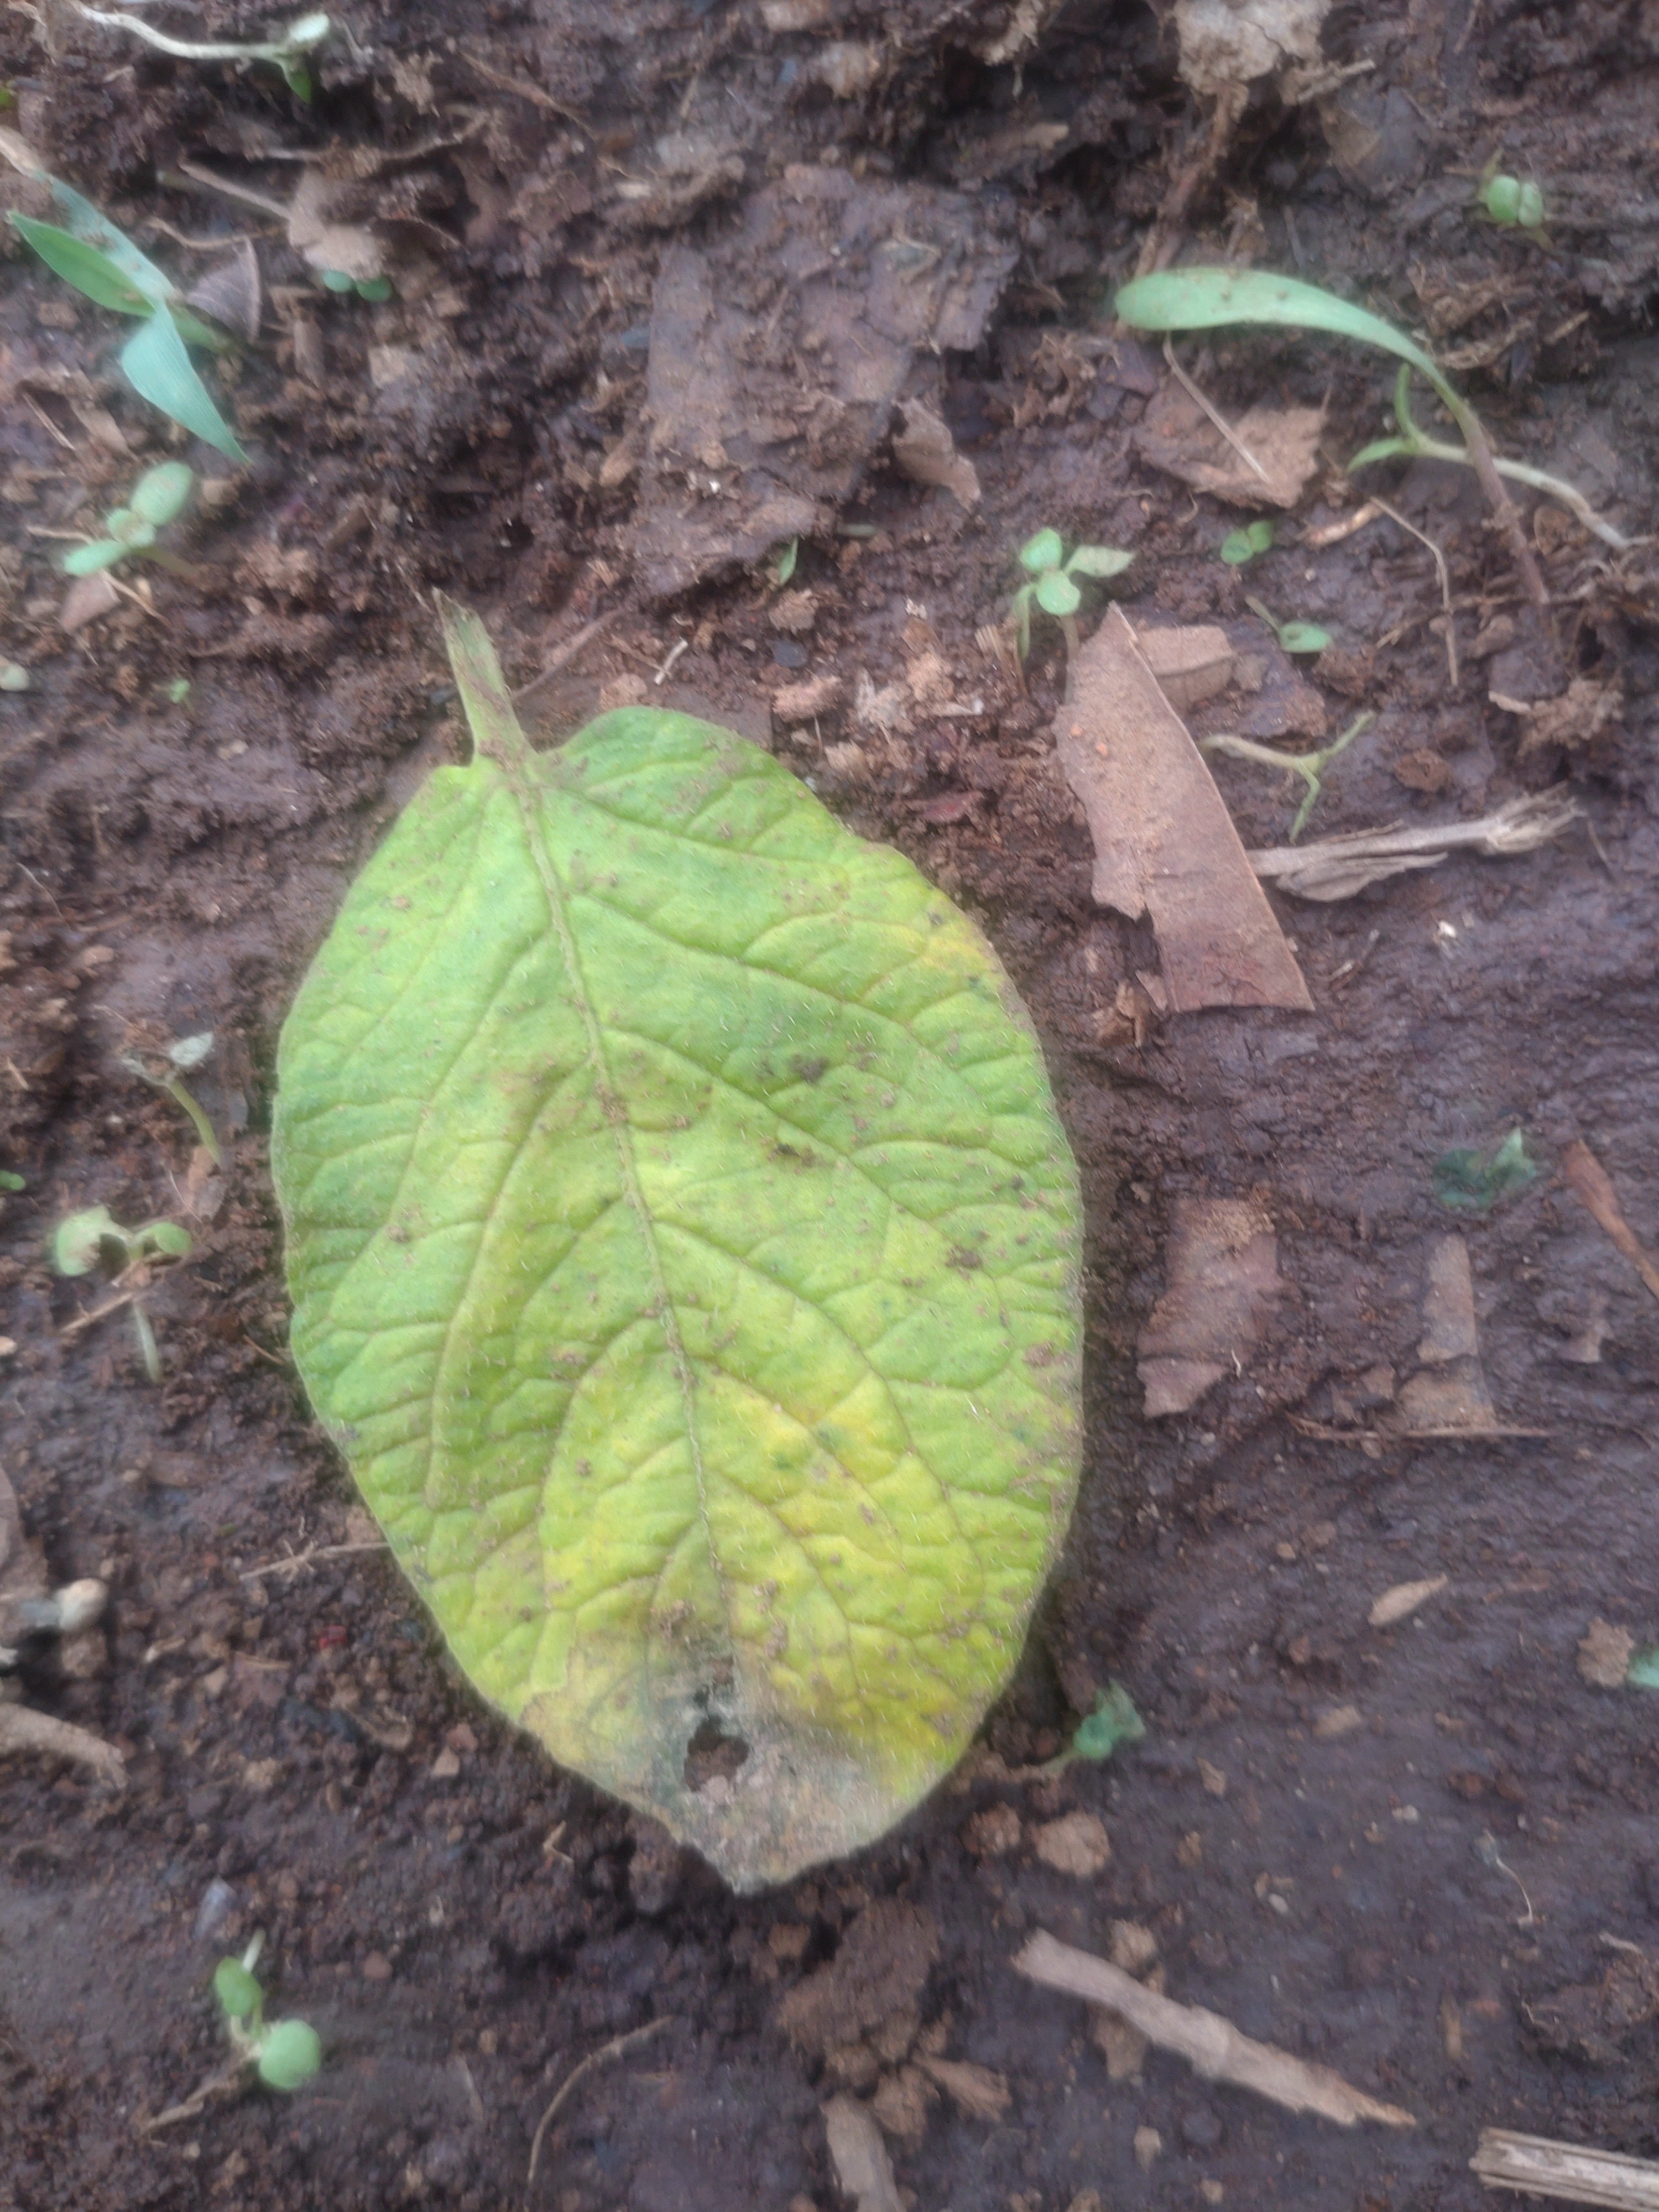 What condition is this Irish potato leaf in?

late blight
